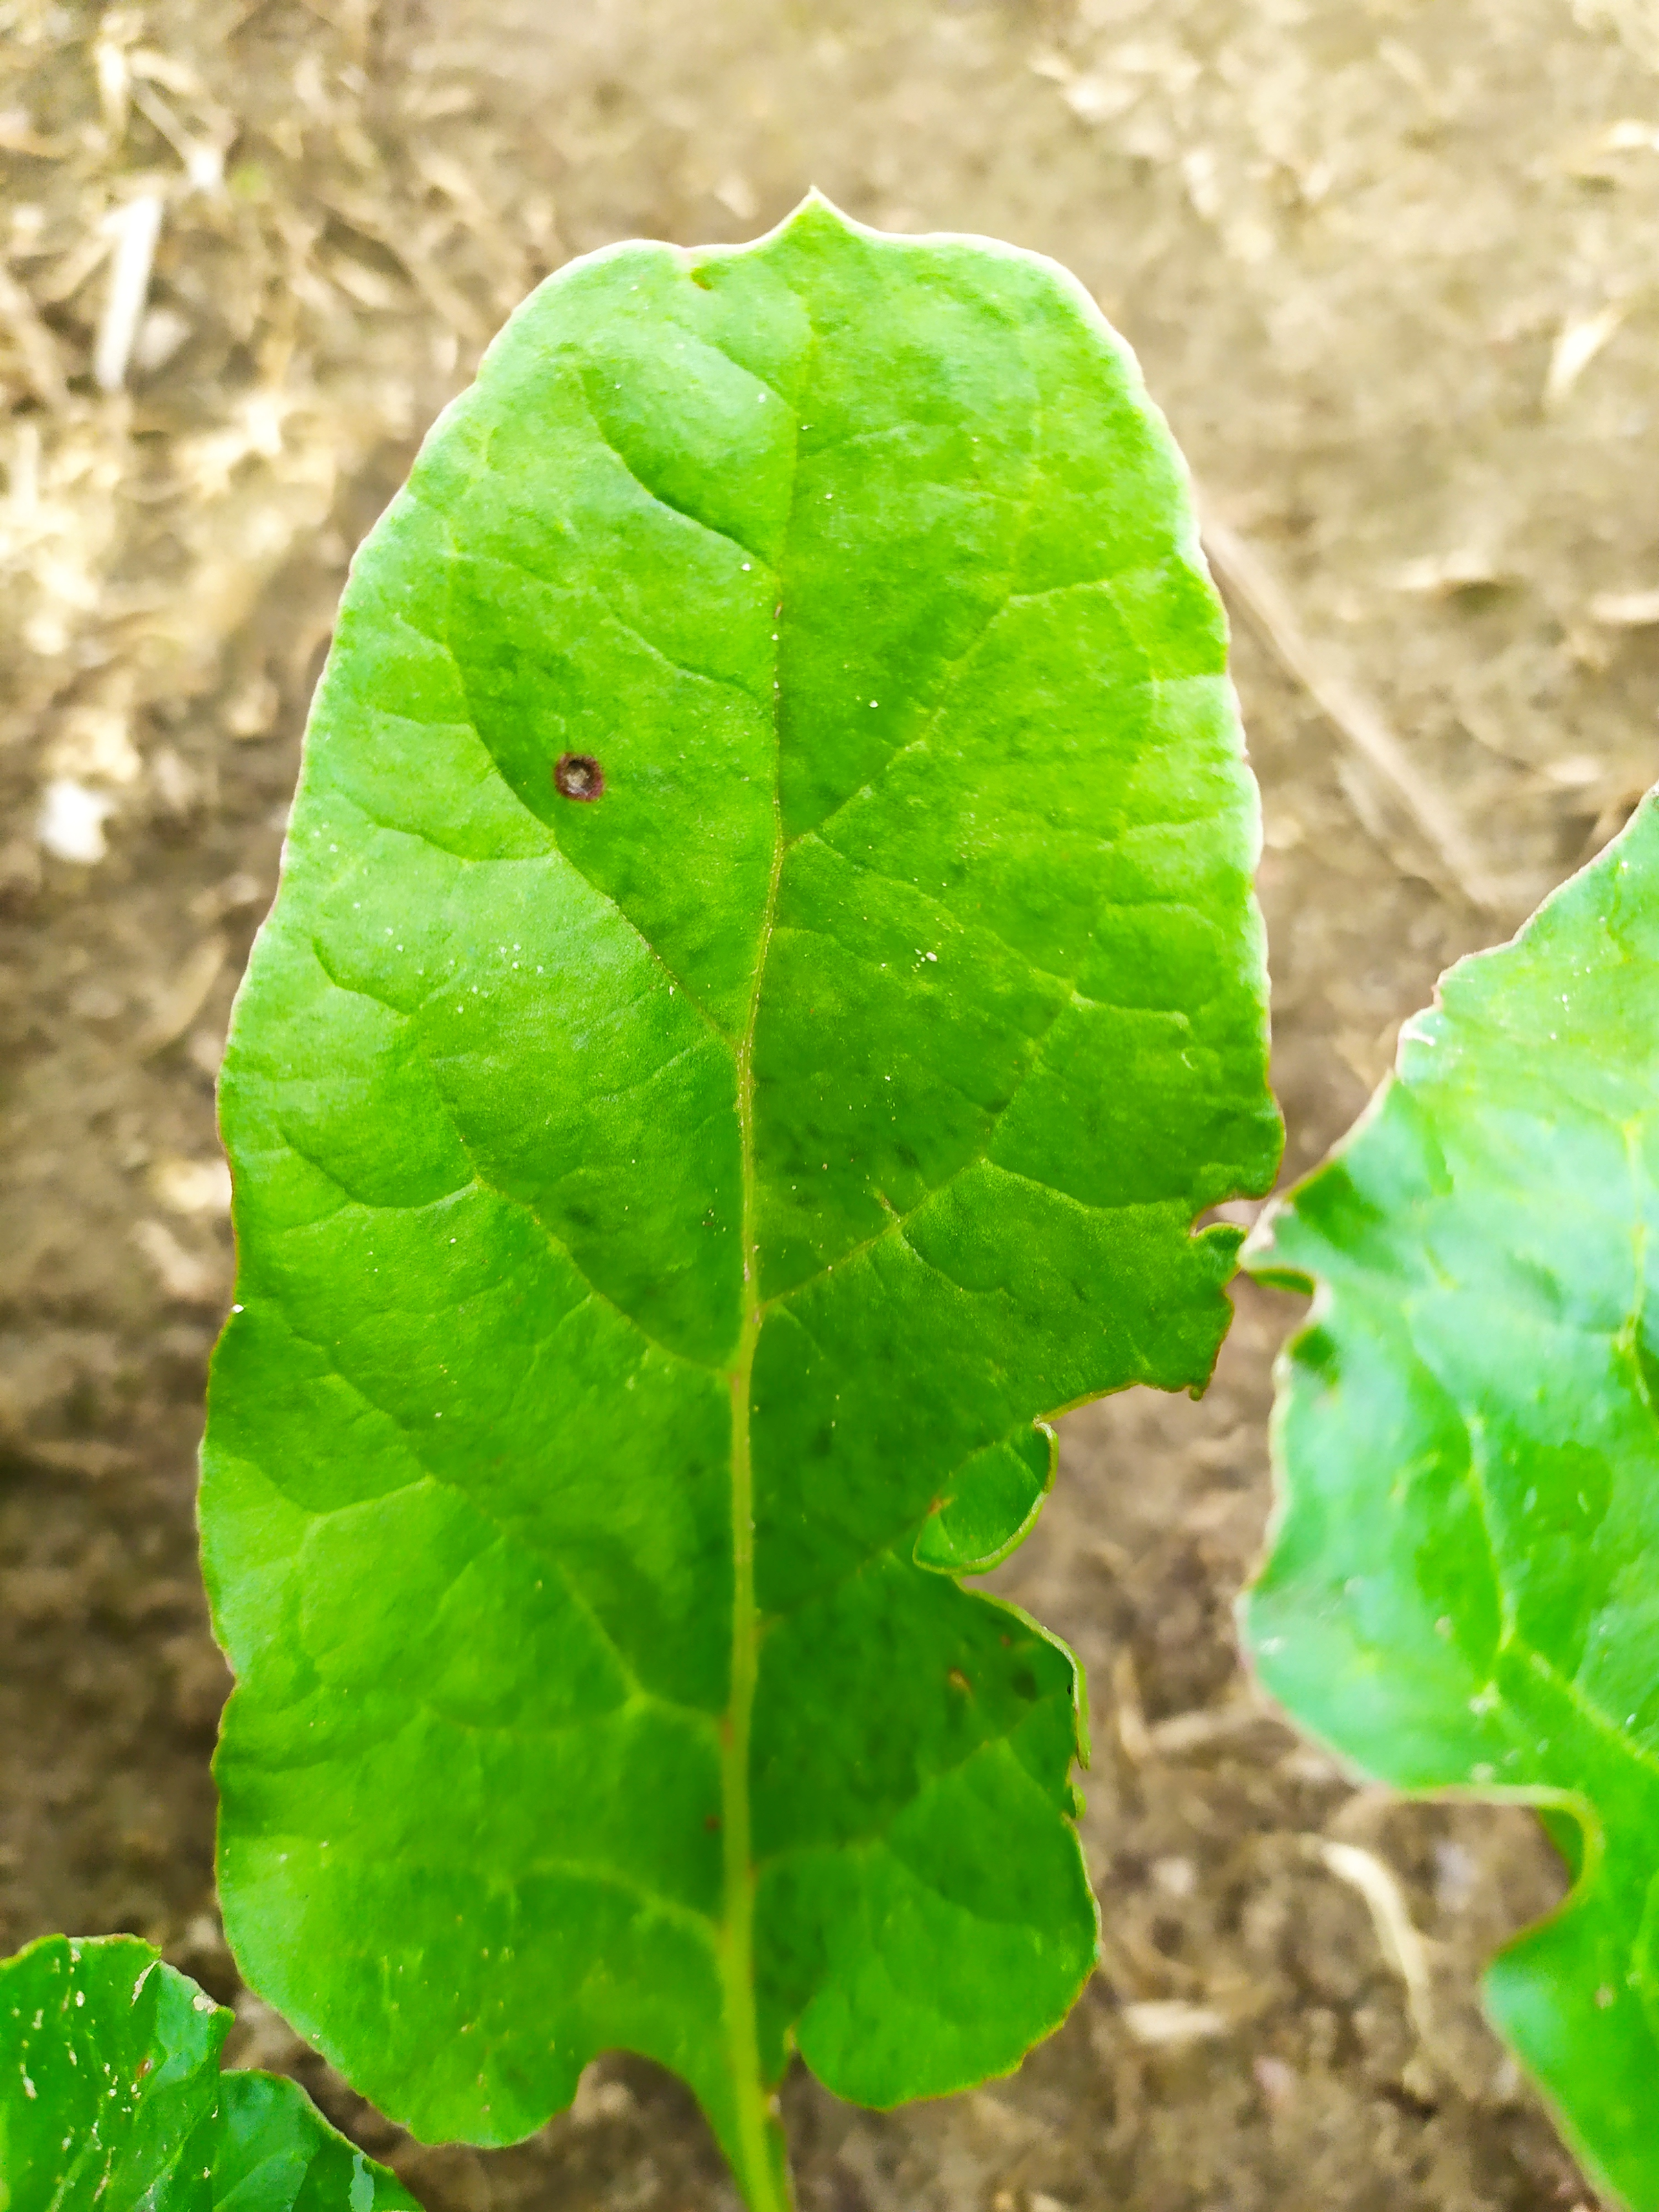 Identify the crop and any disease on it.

beet, cercospora
